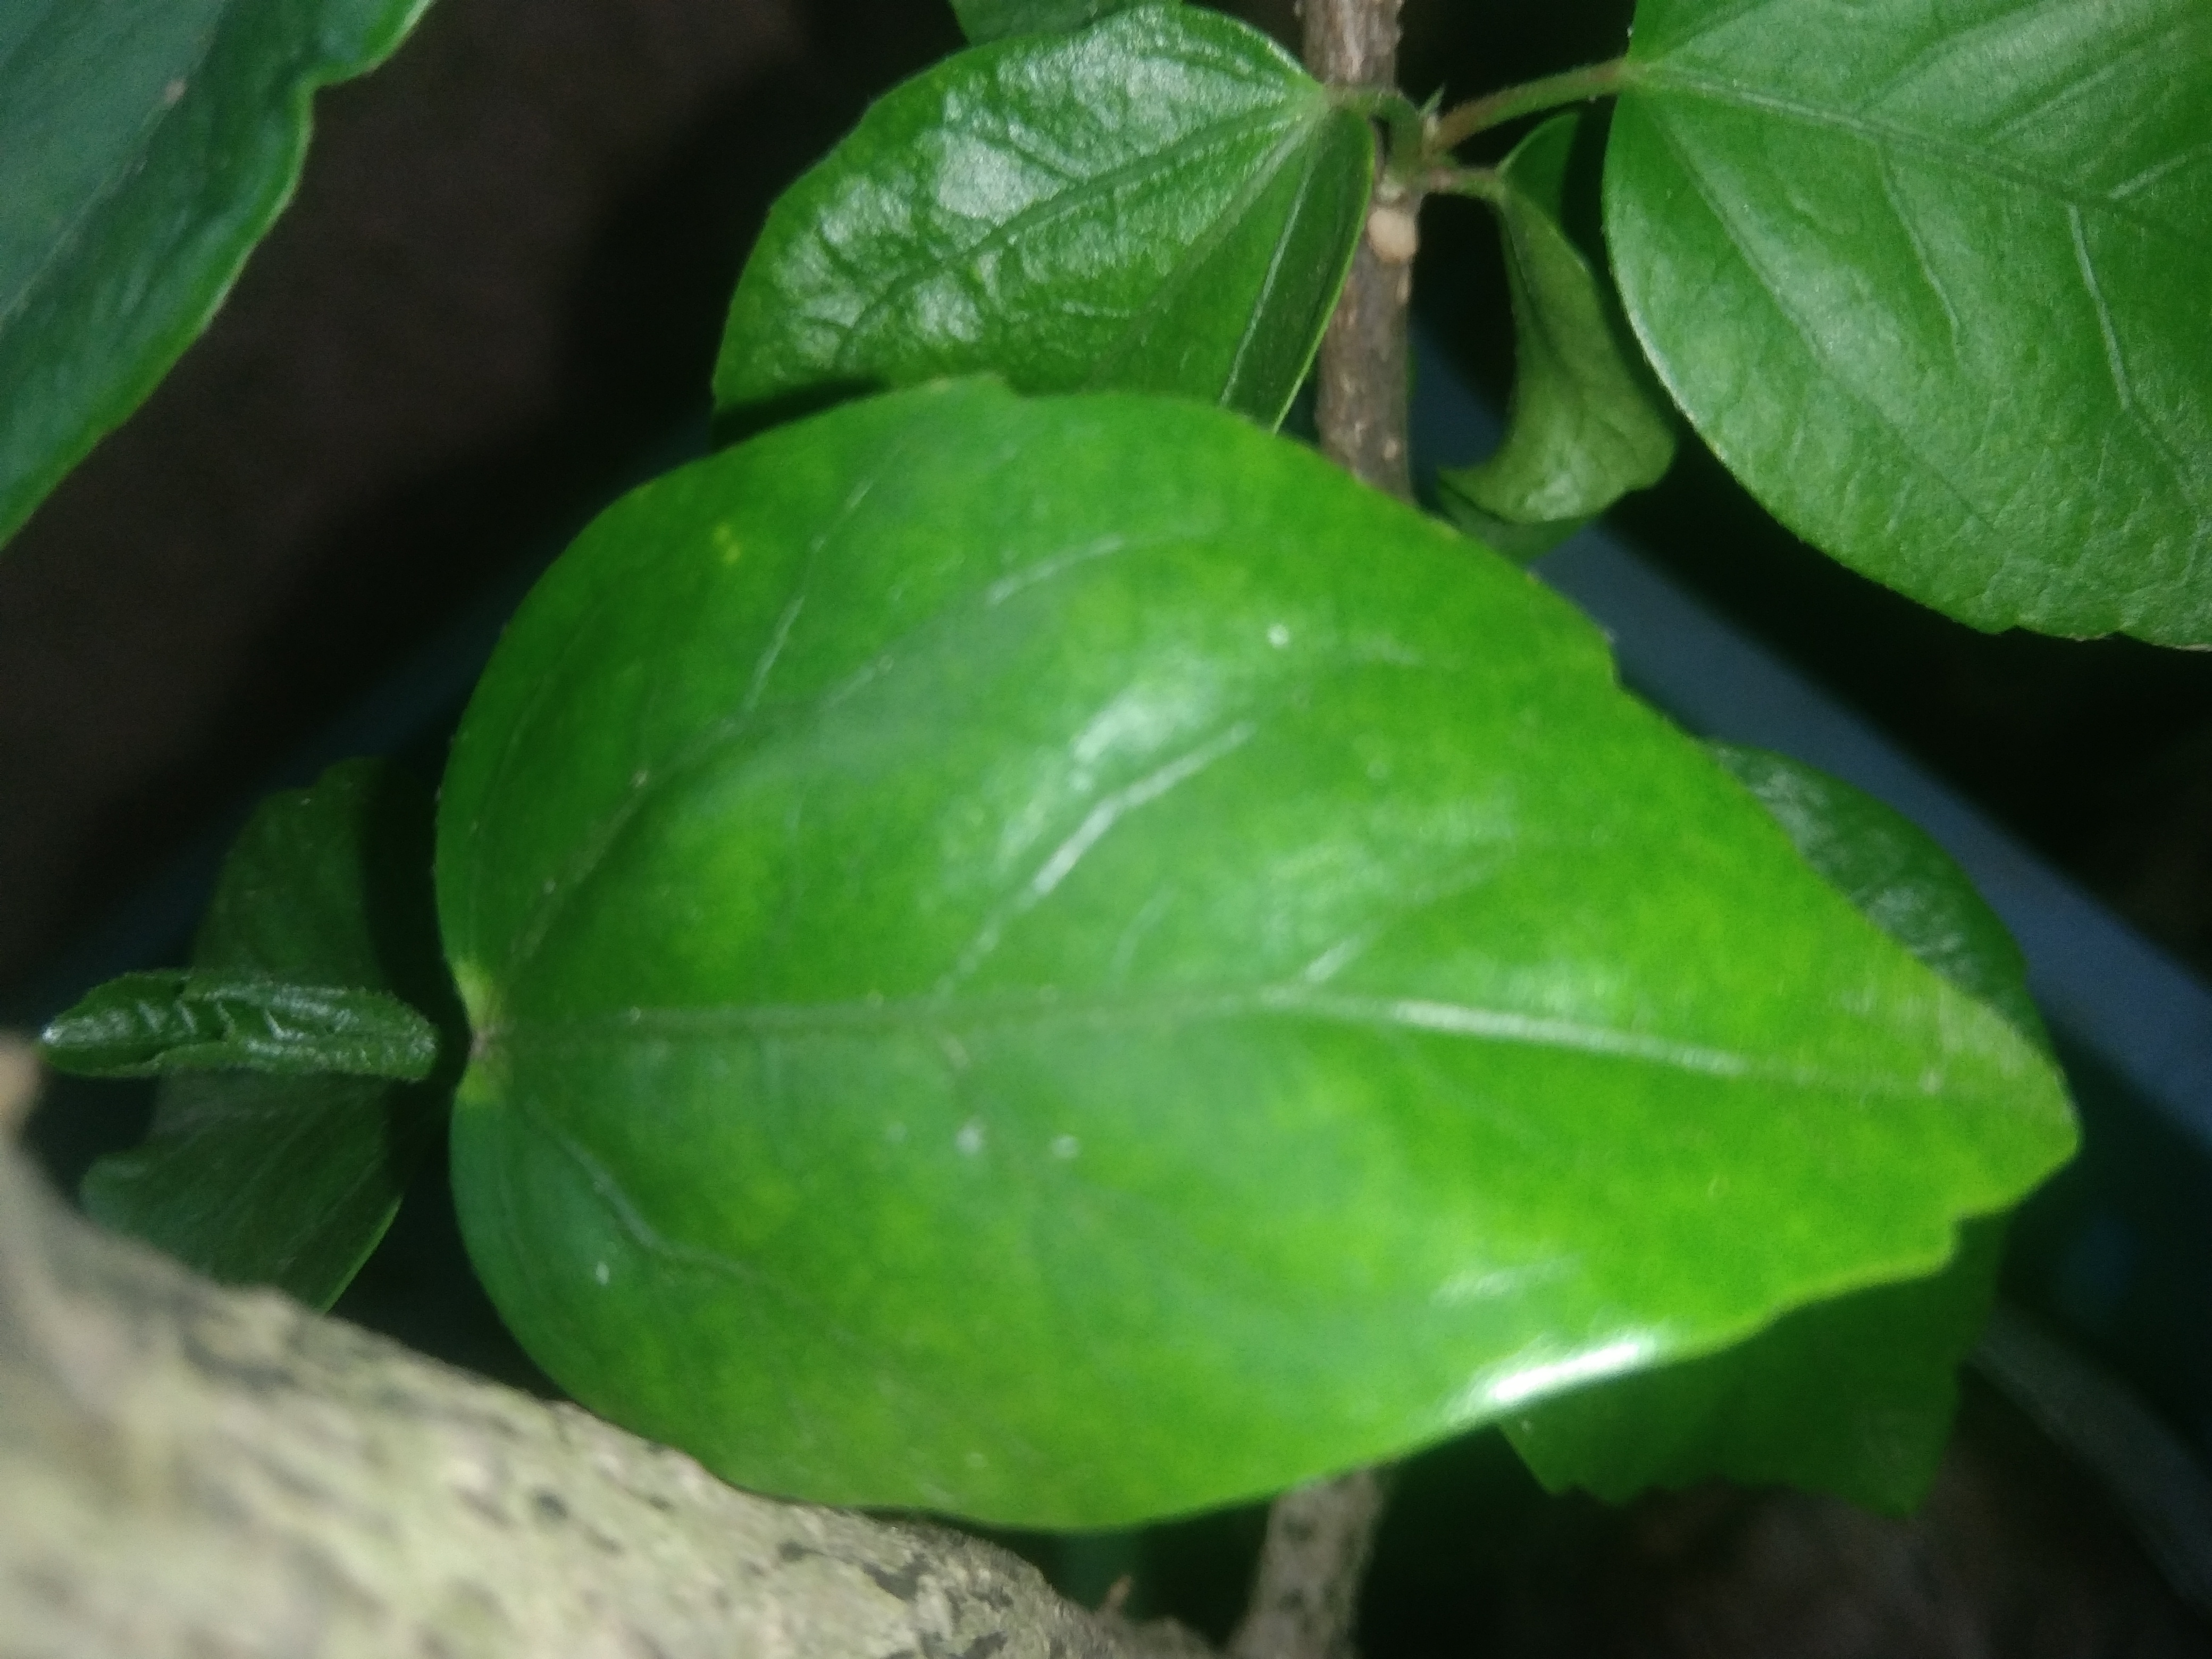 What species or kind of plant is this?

hibiscus
